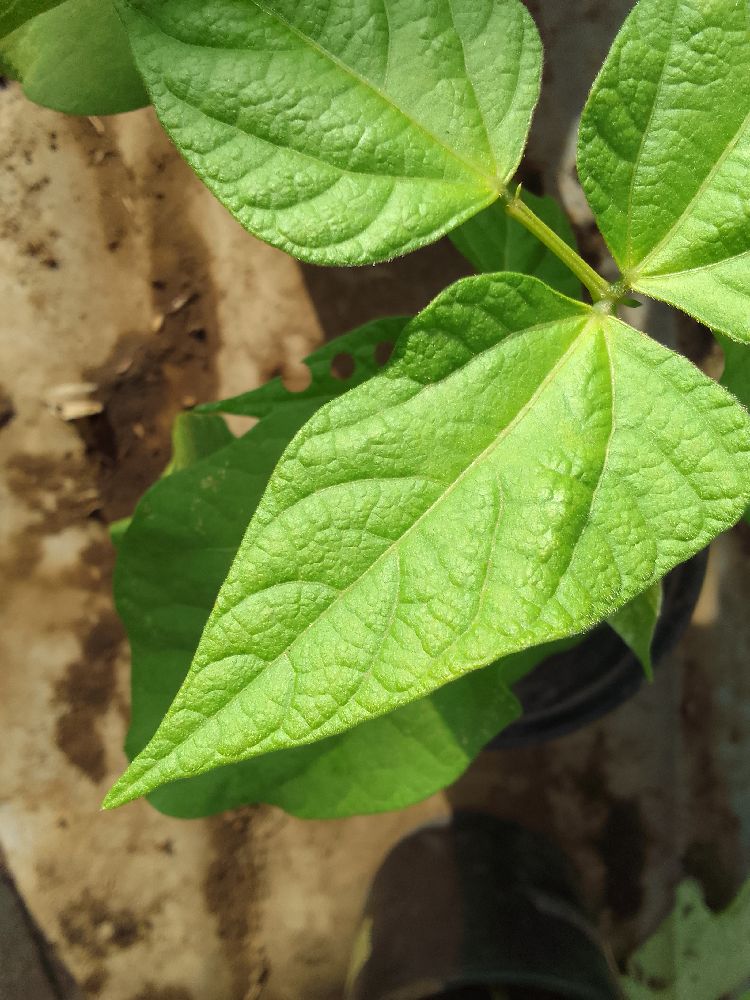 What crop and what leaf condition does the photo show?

common bean, healthy
